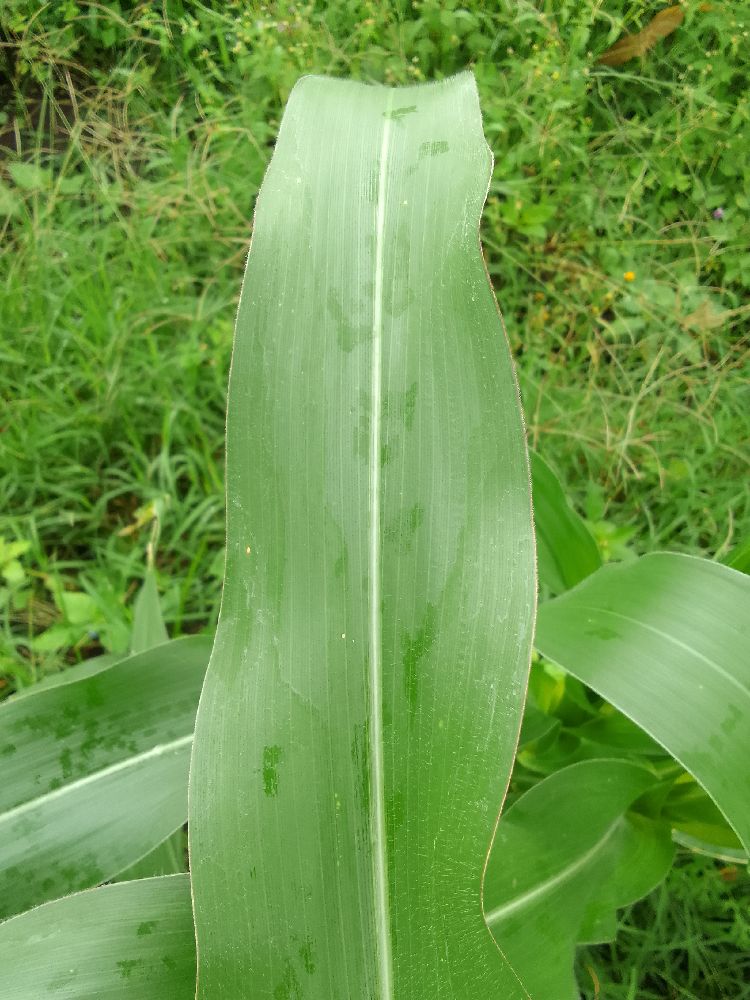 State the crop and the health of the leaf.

maize, healthy
